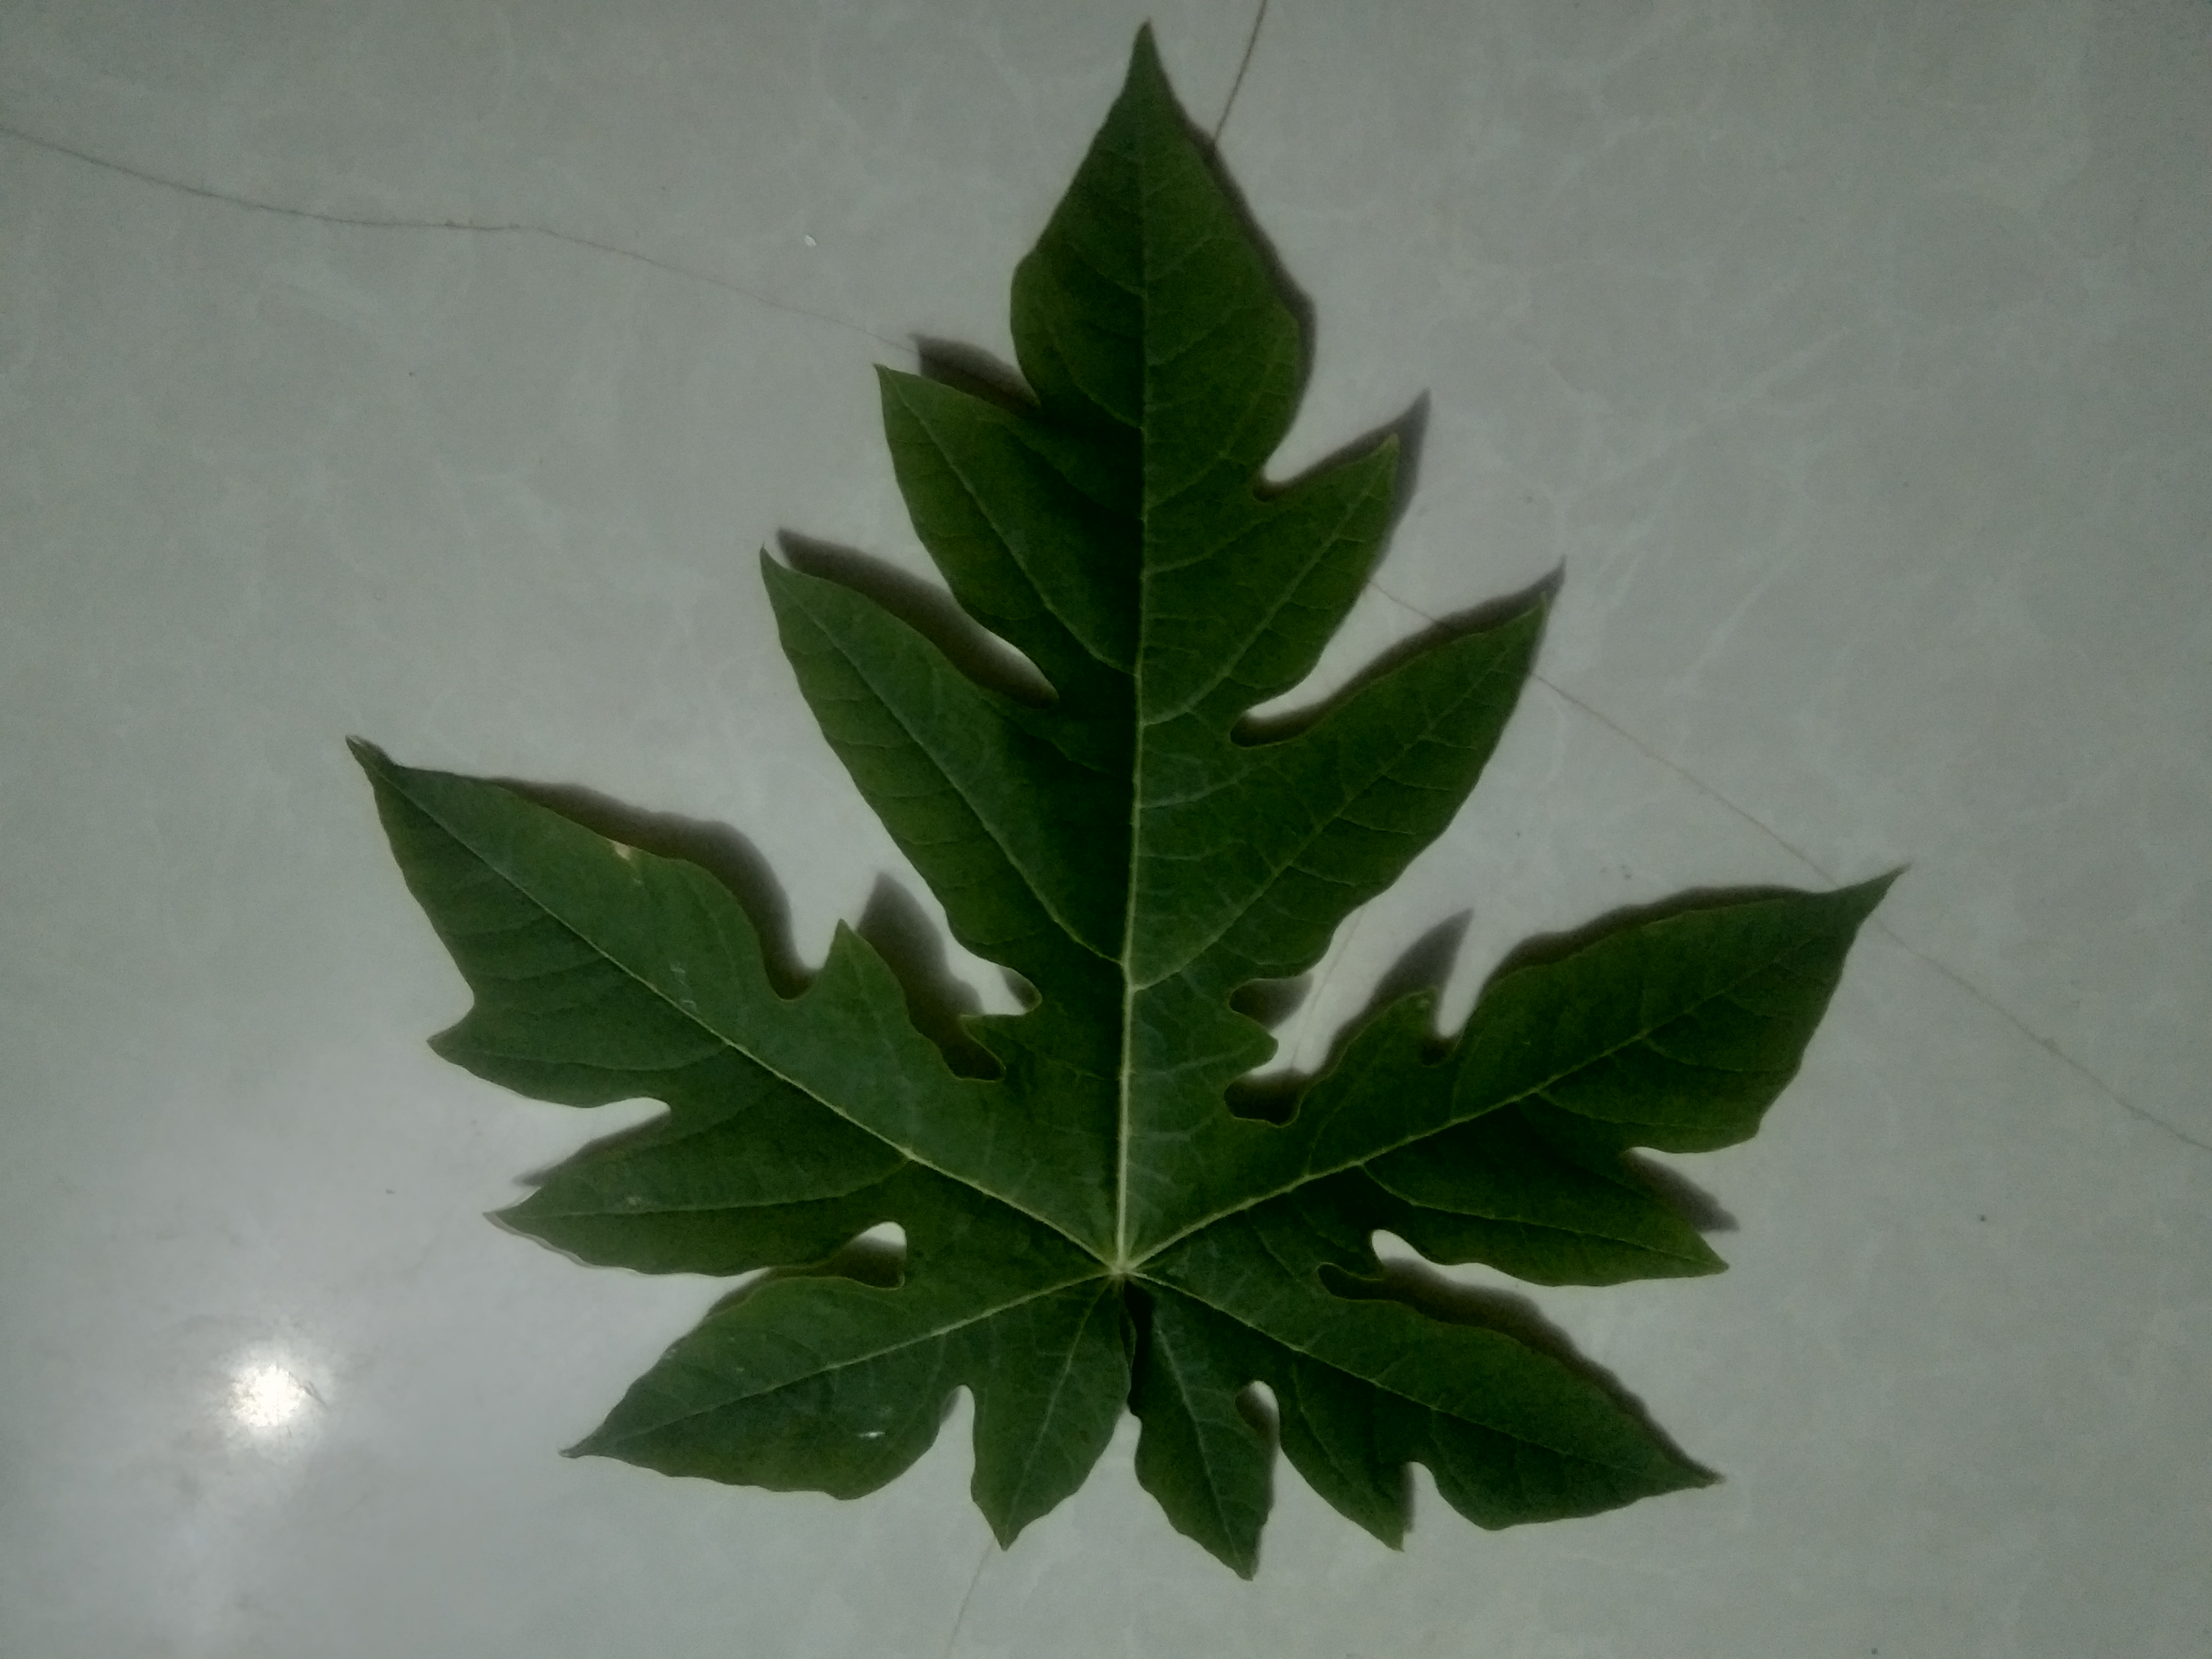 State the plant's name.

papaya
